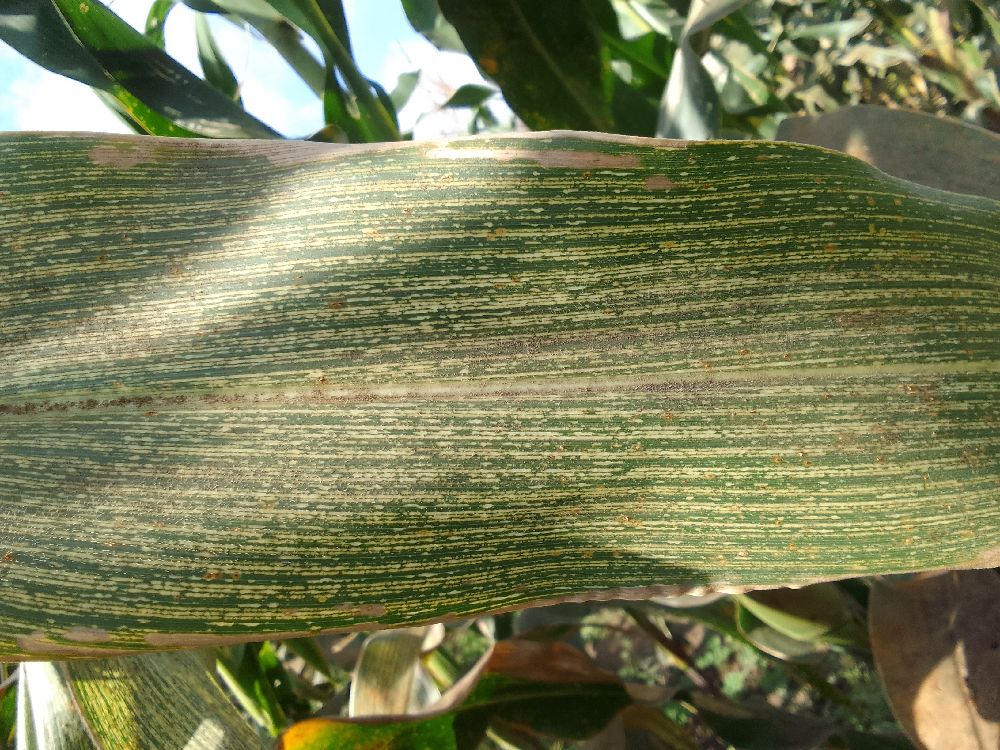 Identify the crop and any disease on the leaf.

maize, maize streak virus
